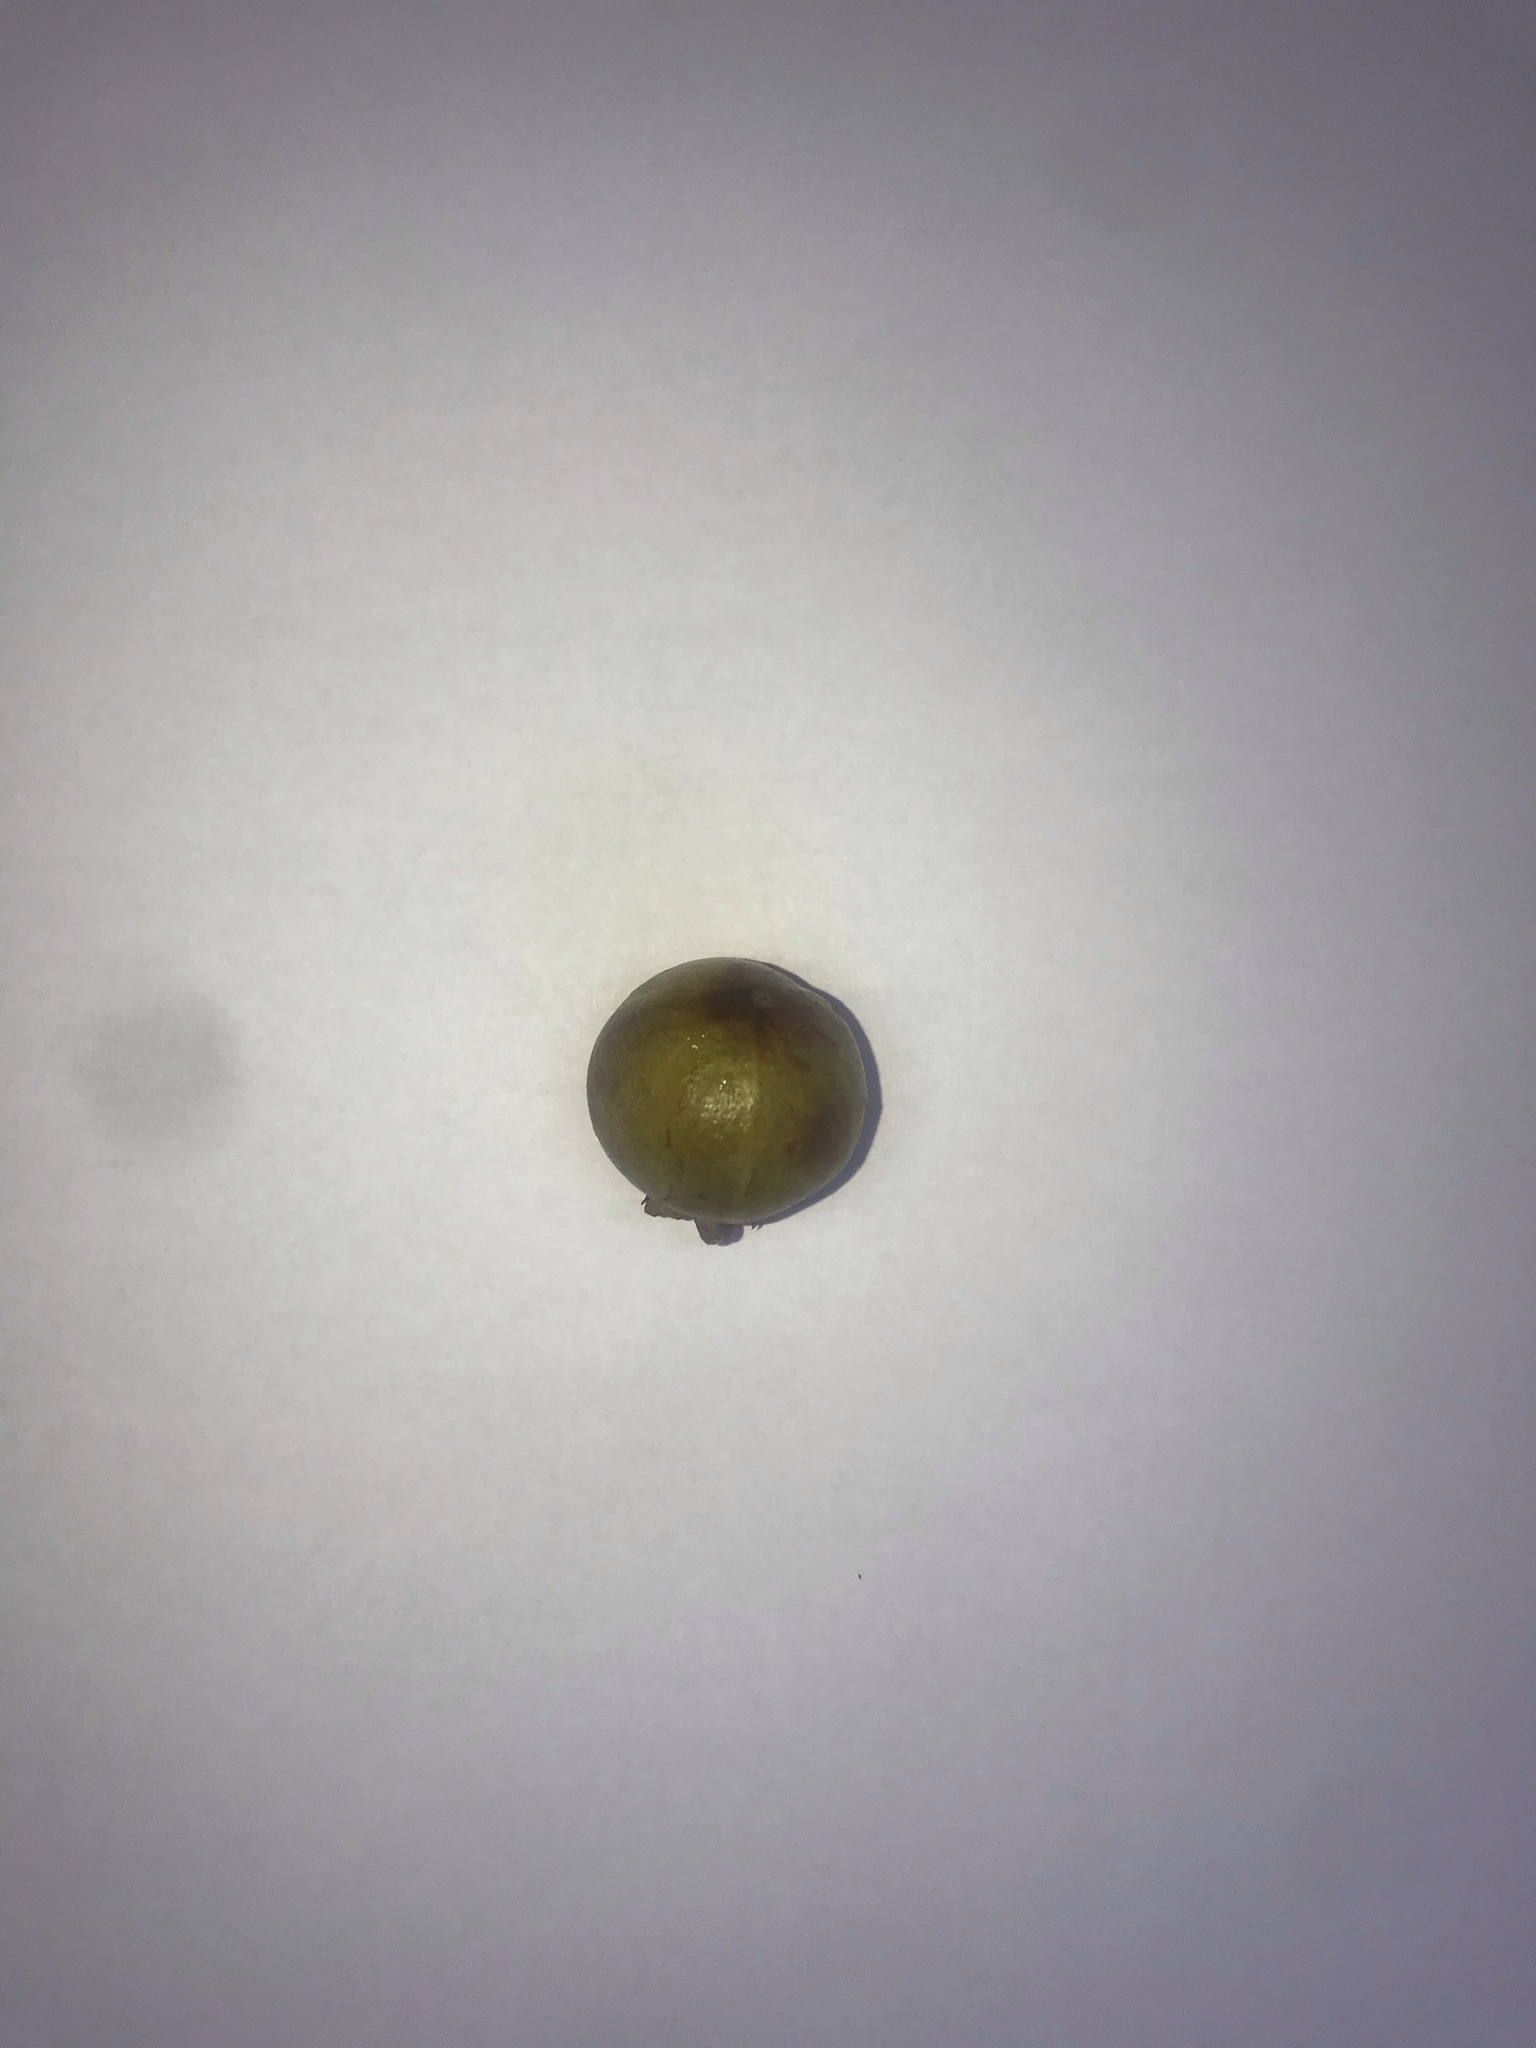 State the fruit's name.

gabiroba
